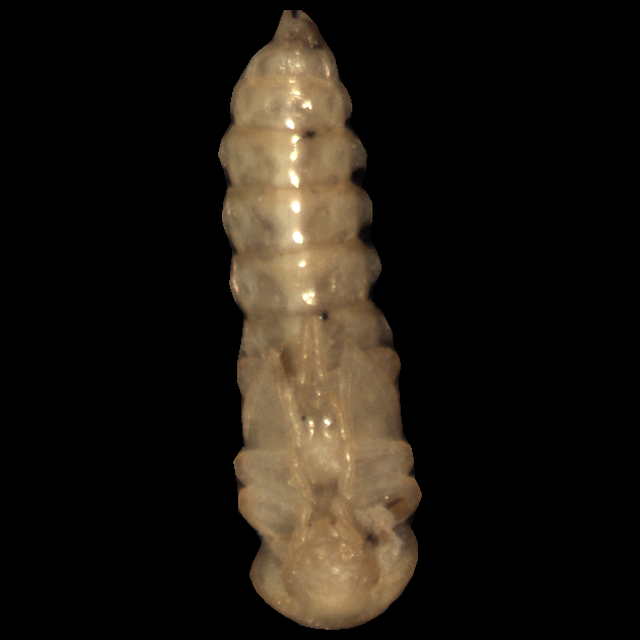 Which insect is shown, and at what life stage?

mealworm pupa
